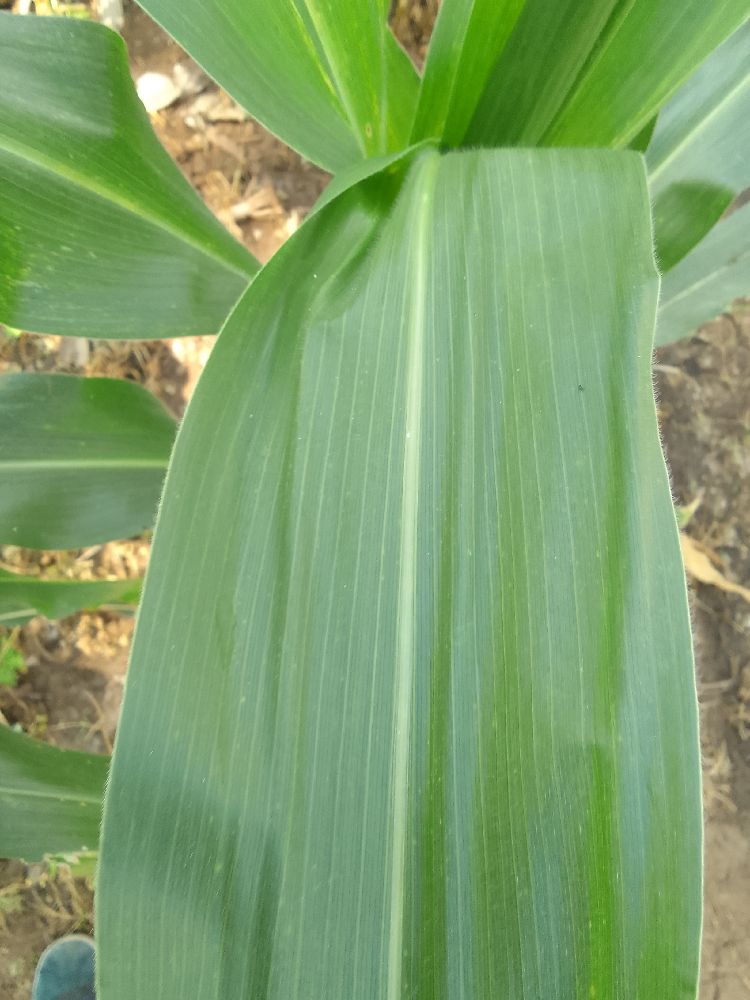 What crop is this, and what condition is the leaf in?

maize, healthy
